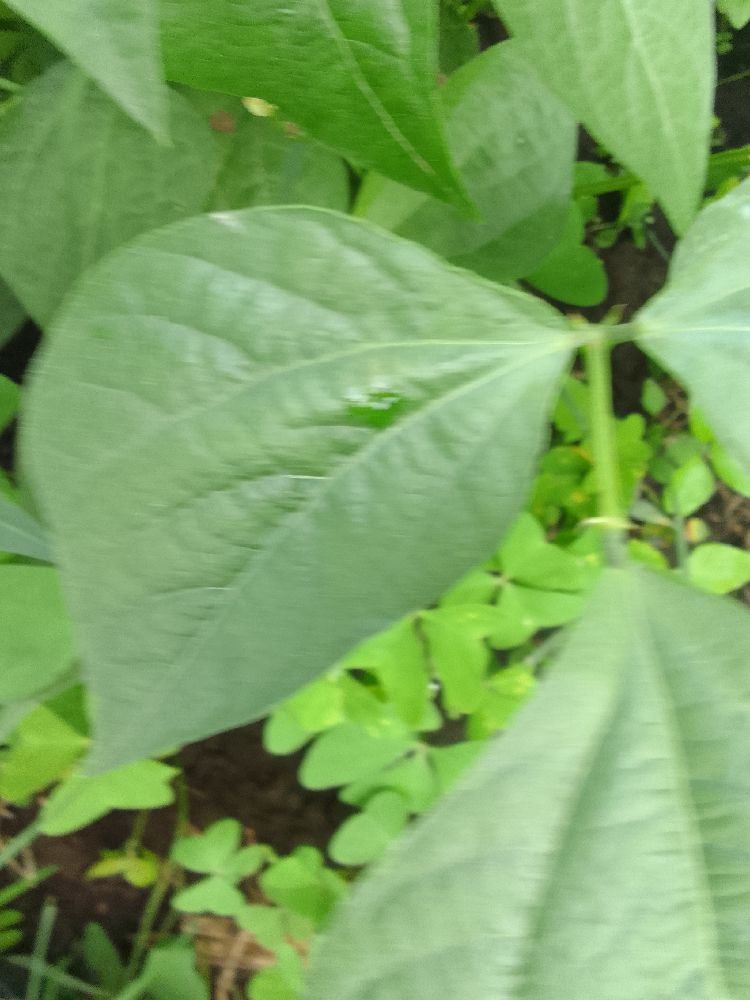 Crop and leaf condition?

common bean, healthy
